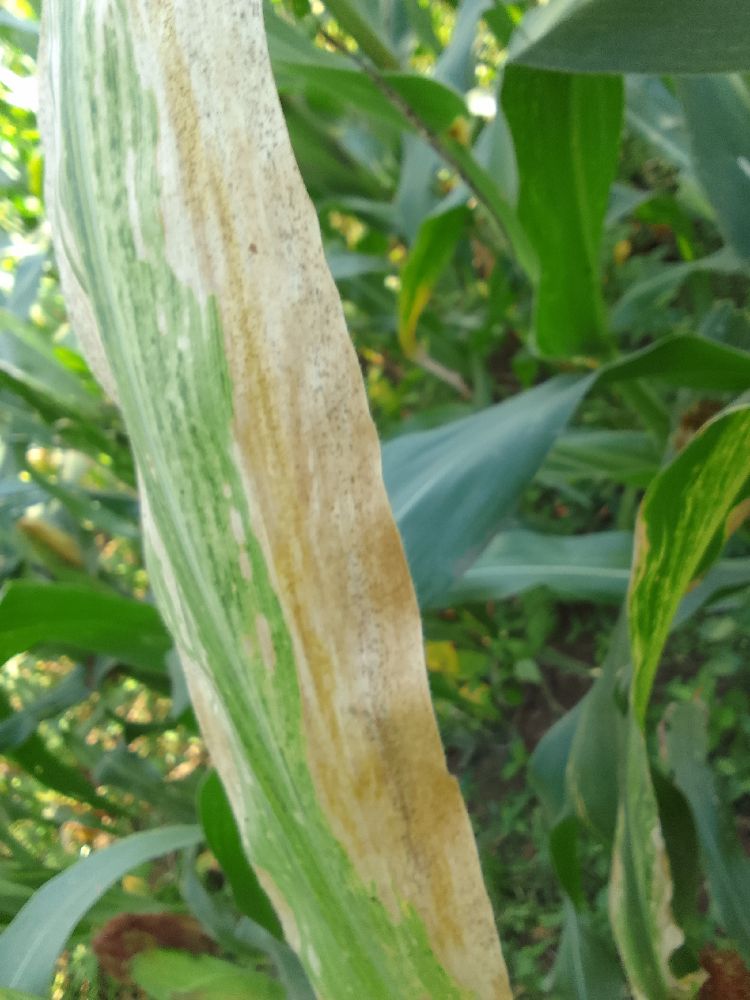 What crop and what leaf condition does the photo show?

maize, maize lethal necrosis
